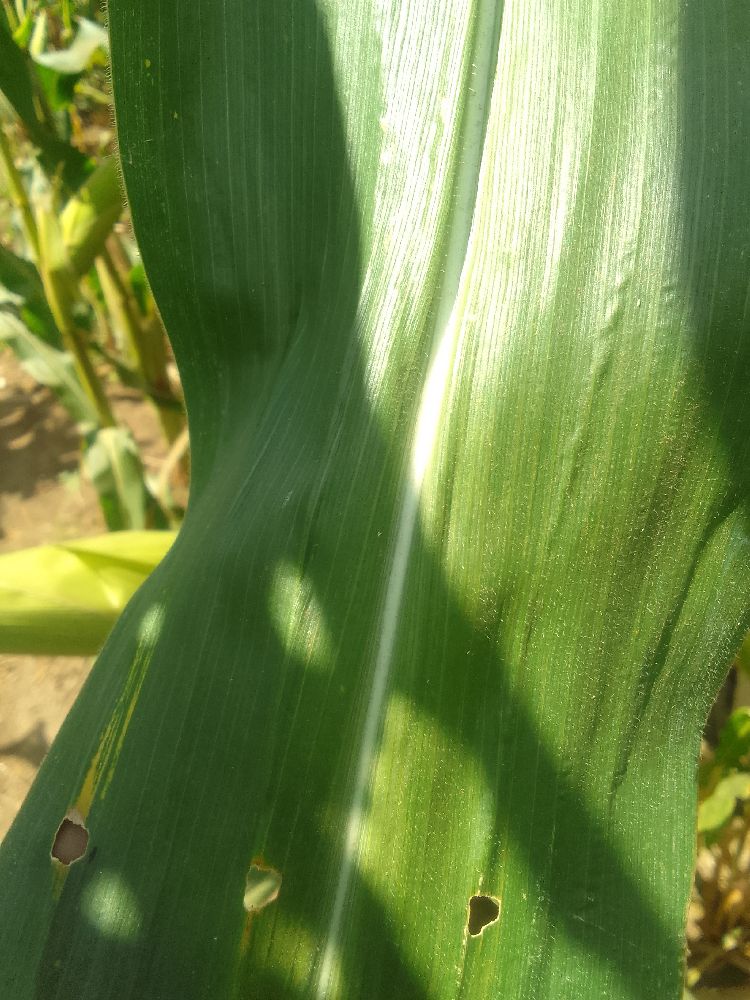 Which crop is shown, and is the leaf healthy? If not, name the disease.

maize, healthy
